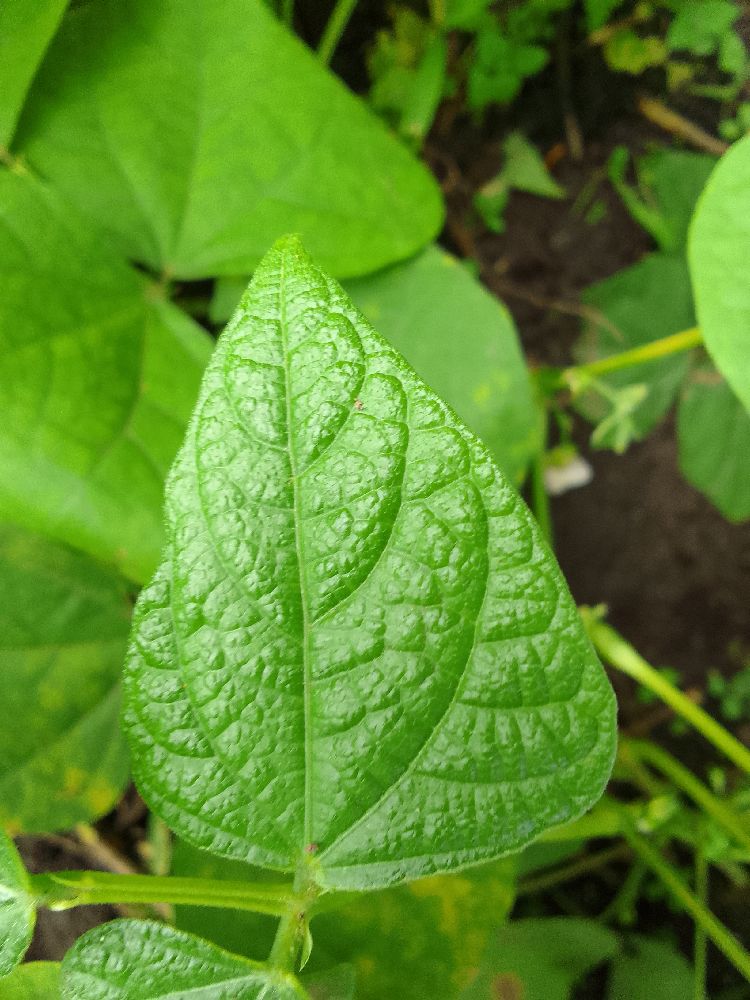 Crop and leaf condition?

common bean, healthy
